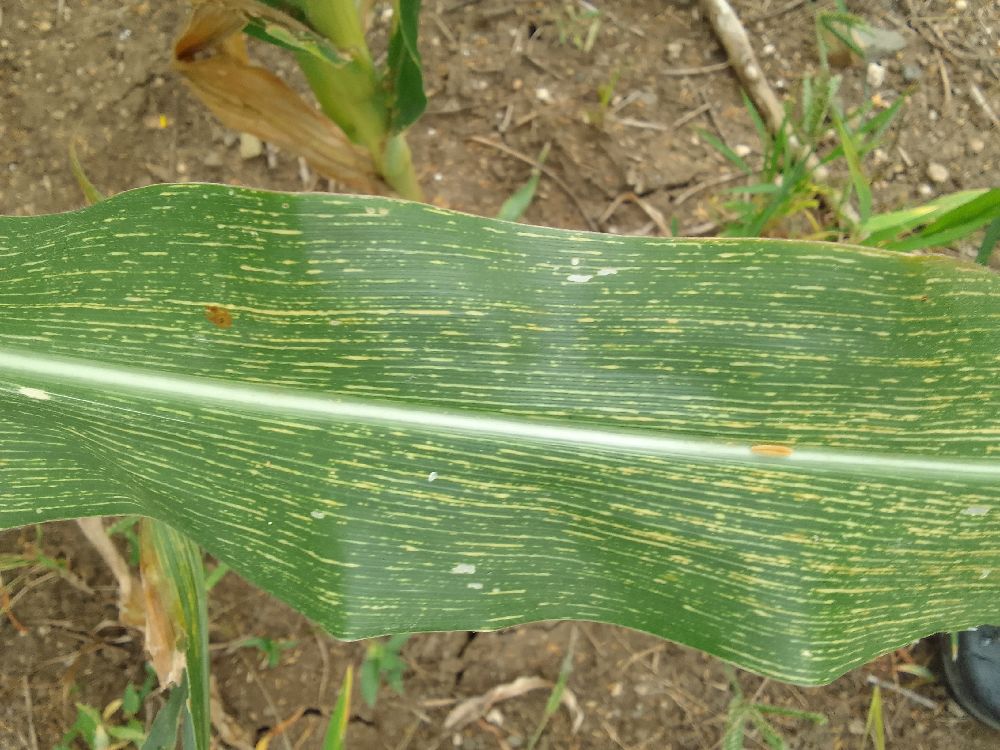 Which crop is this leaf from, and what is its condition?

maize, maize streak virus
